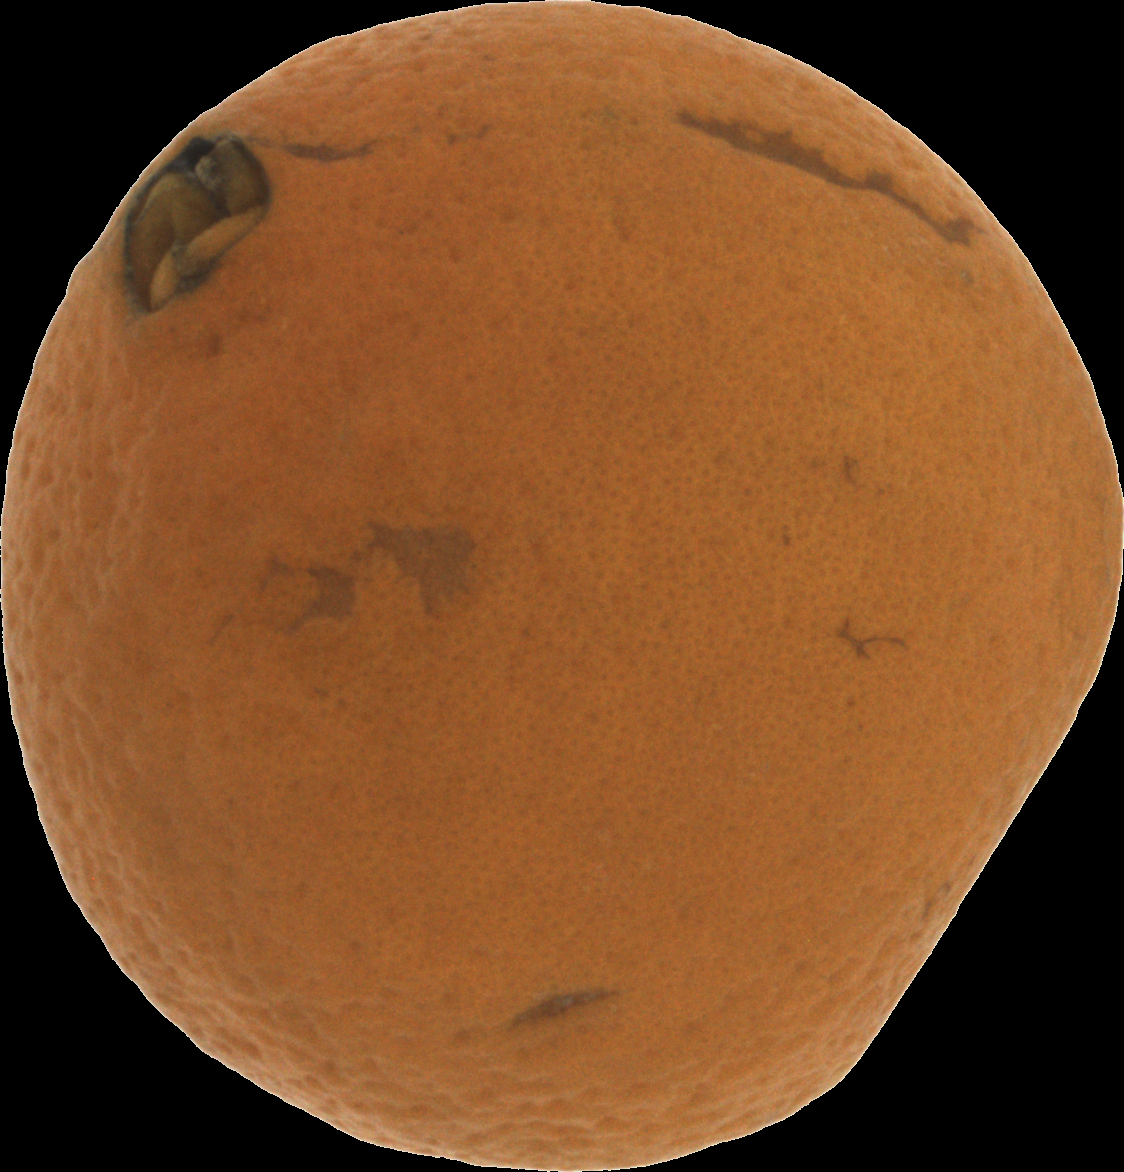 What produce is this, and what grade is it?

orange, bad
